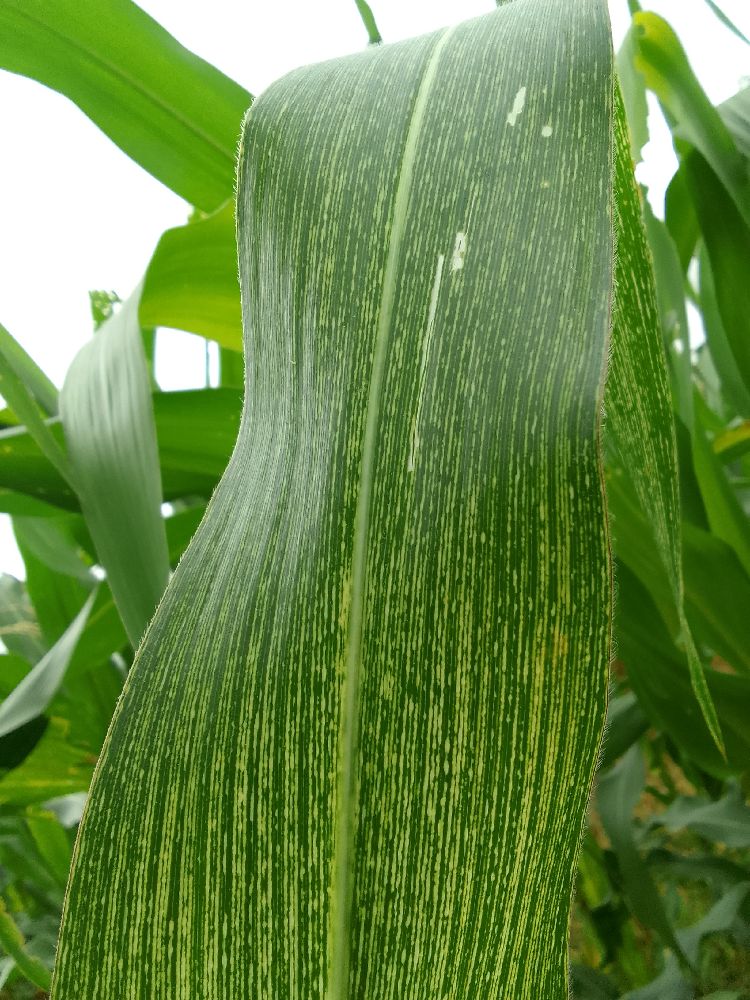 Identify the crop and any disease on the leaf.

maize, maize streak virus
